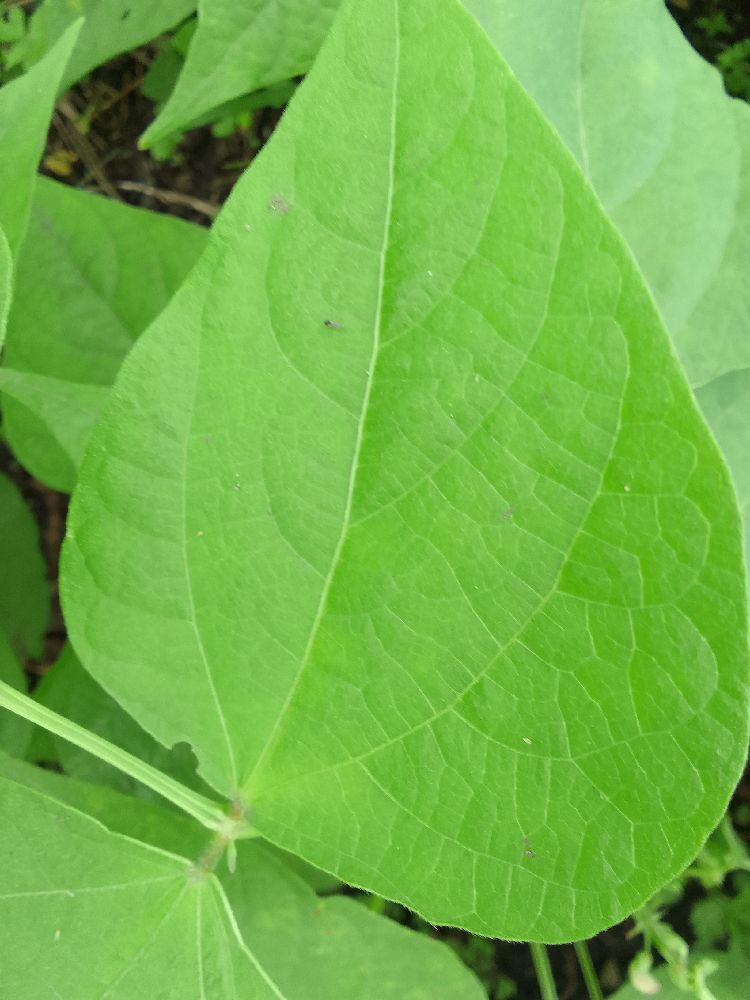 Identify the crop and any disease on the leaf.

common bean, healthy
